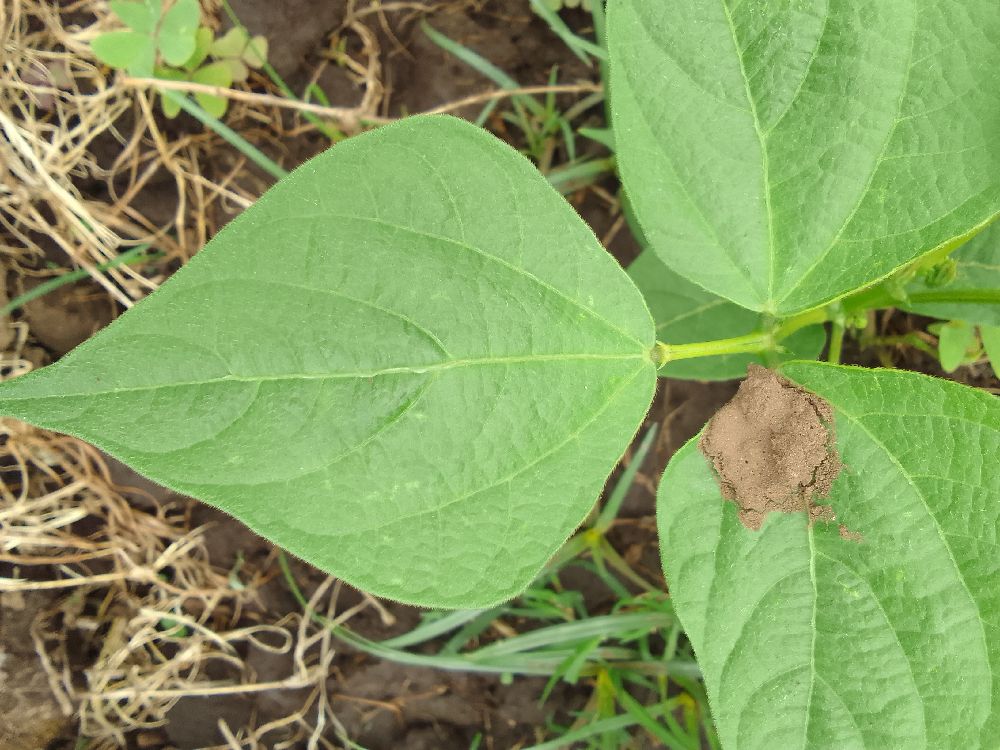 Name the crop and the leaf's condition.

common bean, healthy
